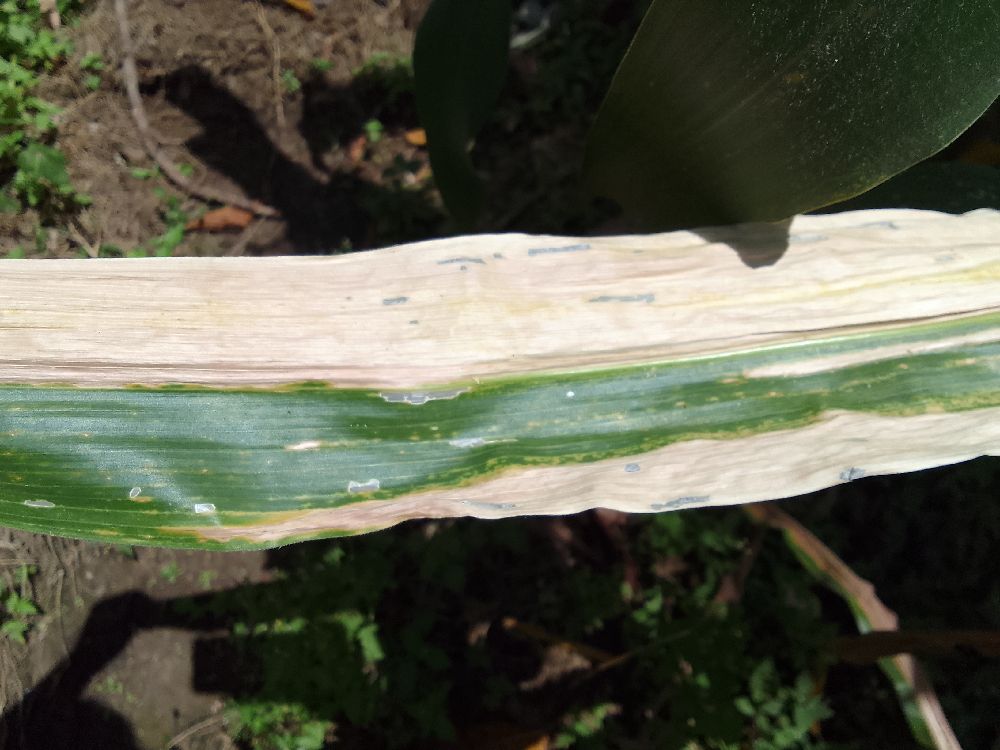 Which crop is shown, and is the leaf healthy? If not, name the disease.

maize, maize lethal necrosis
